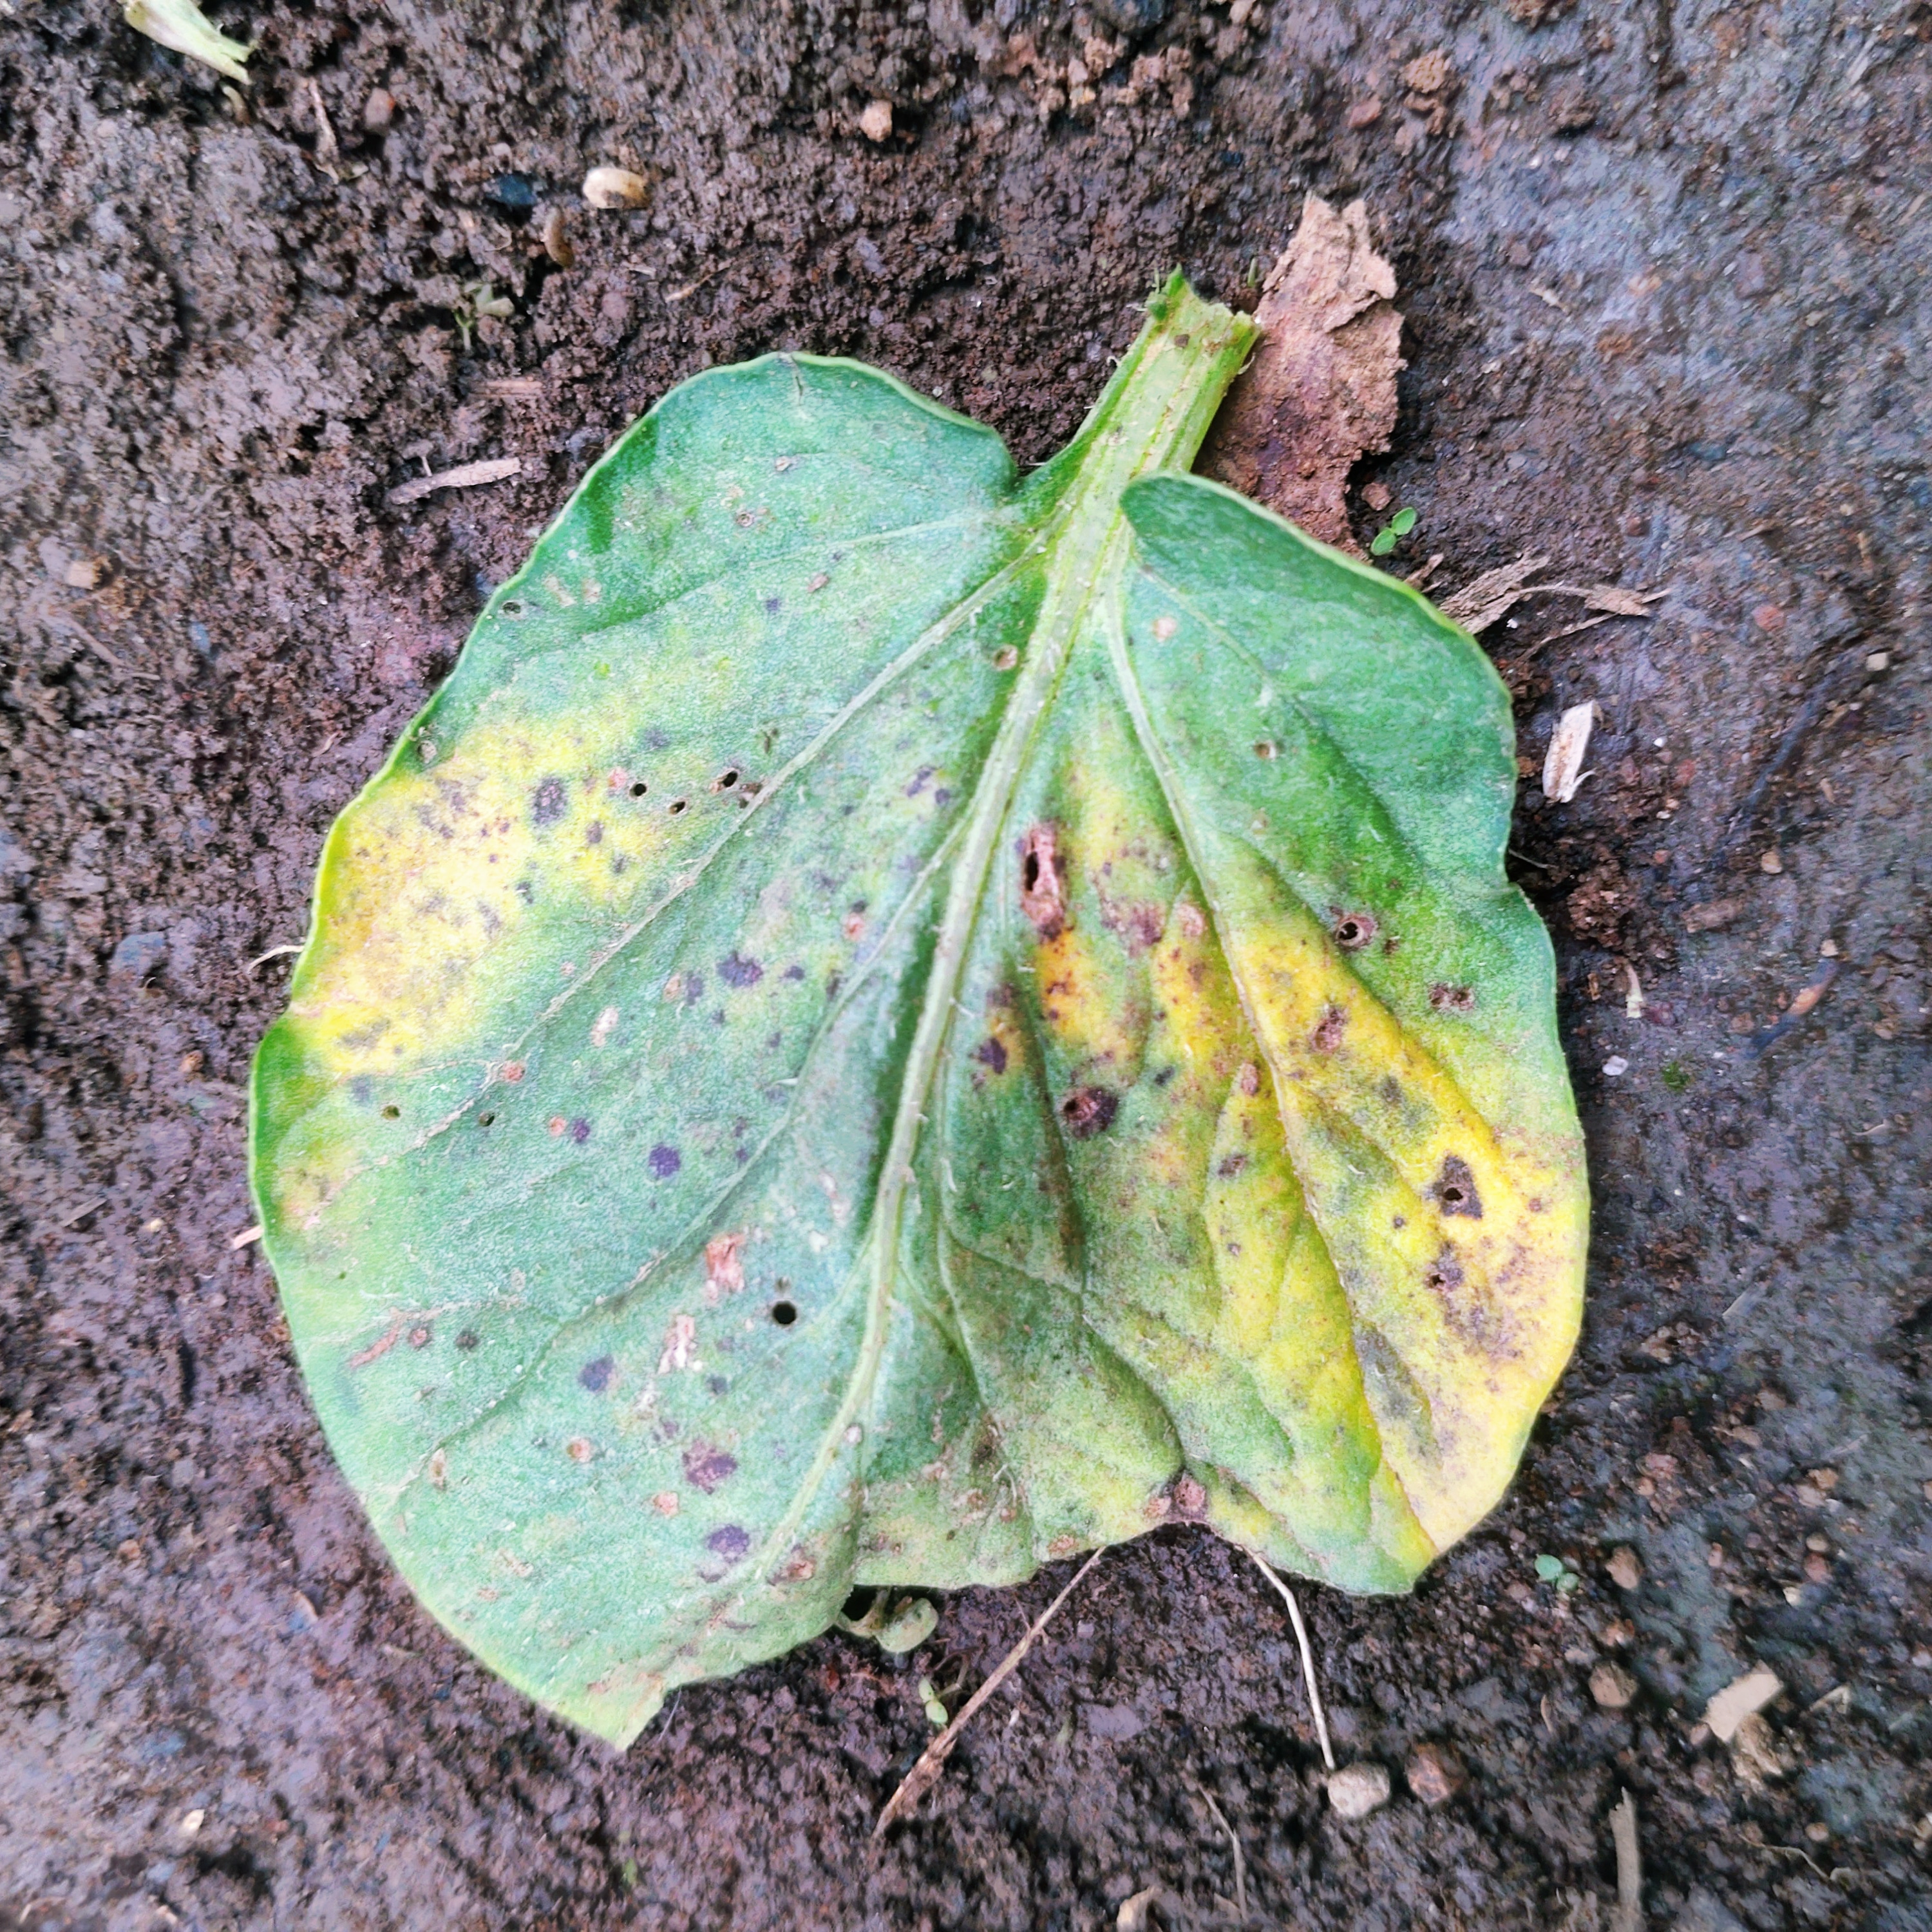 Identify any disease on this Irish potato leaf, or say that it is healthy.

late blight
